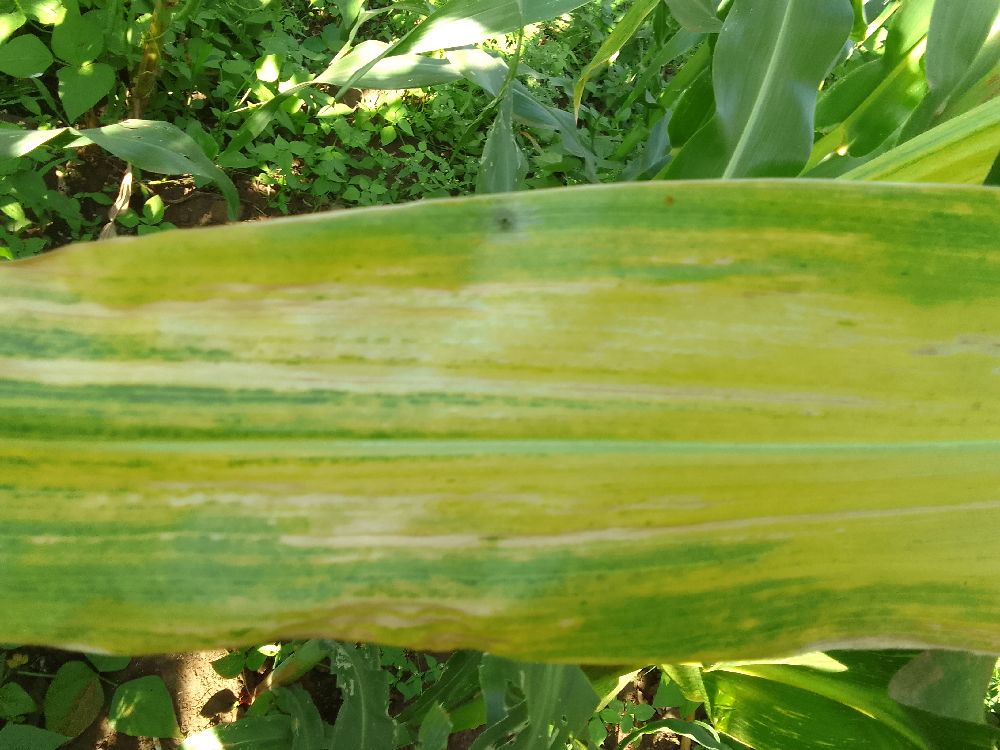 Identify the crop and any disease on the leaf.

maize, maize lethal necrosis
